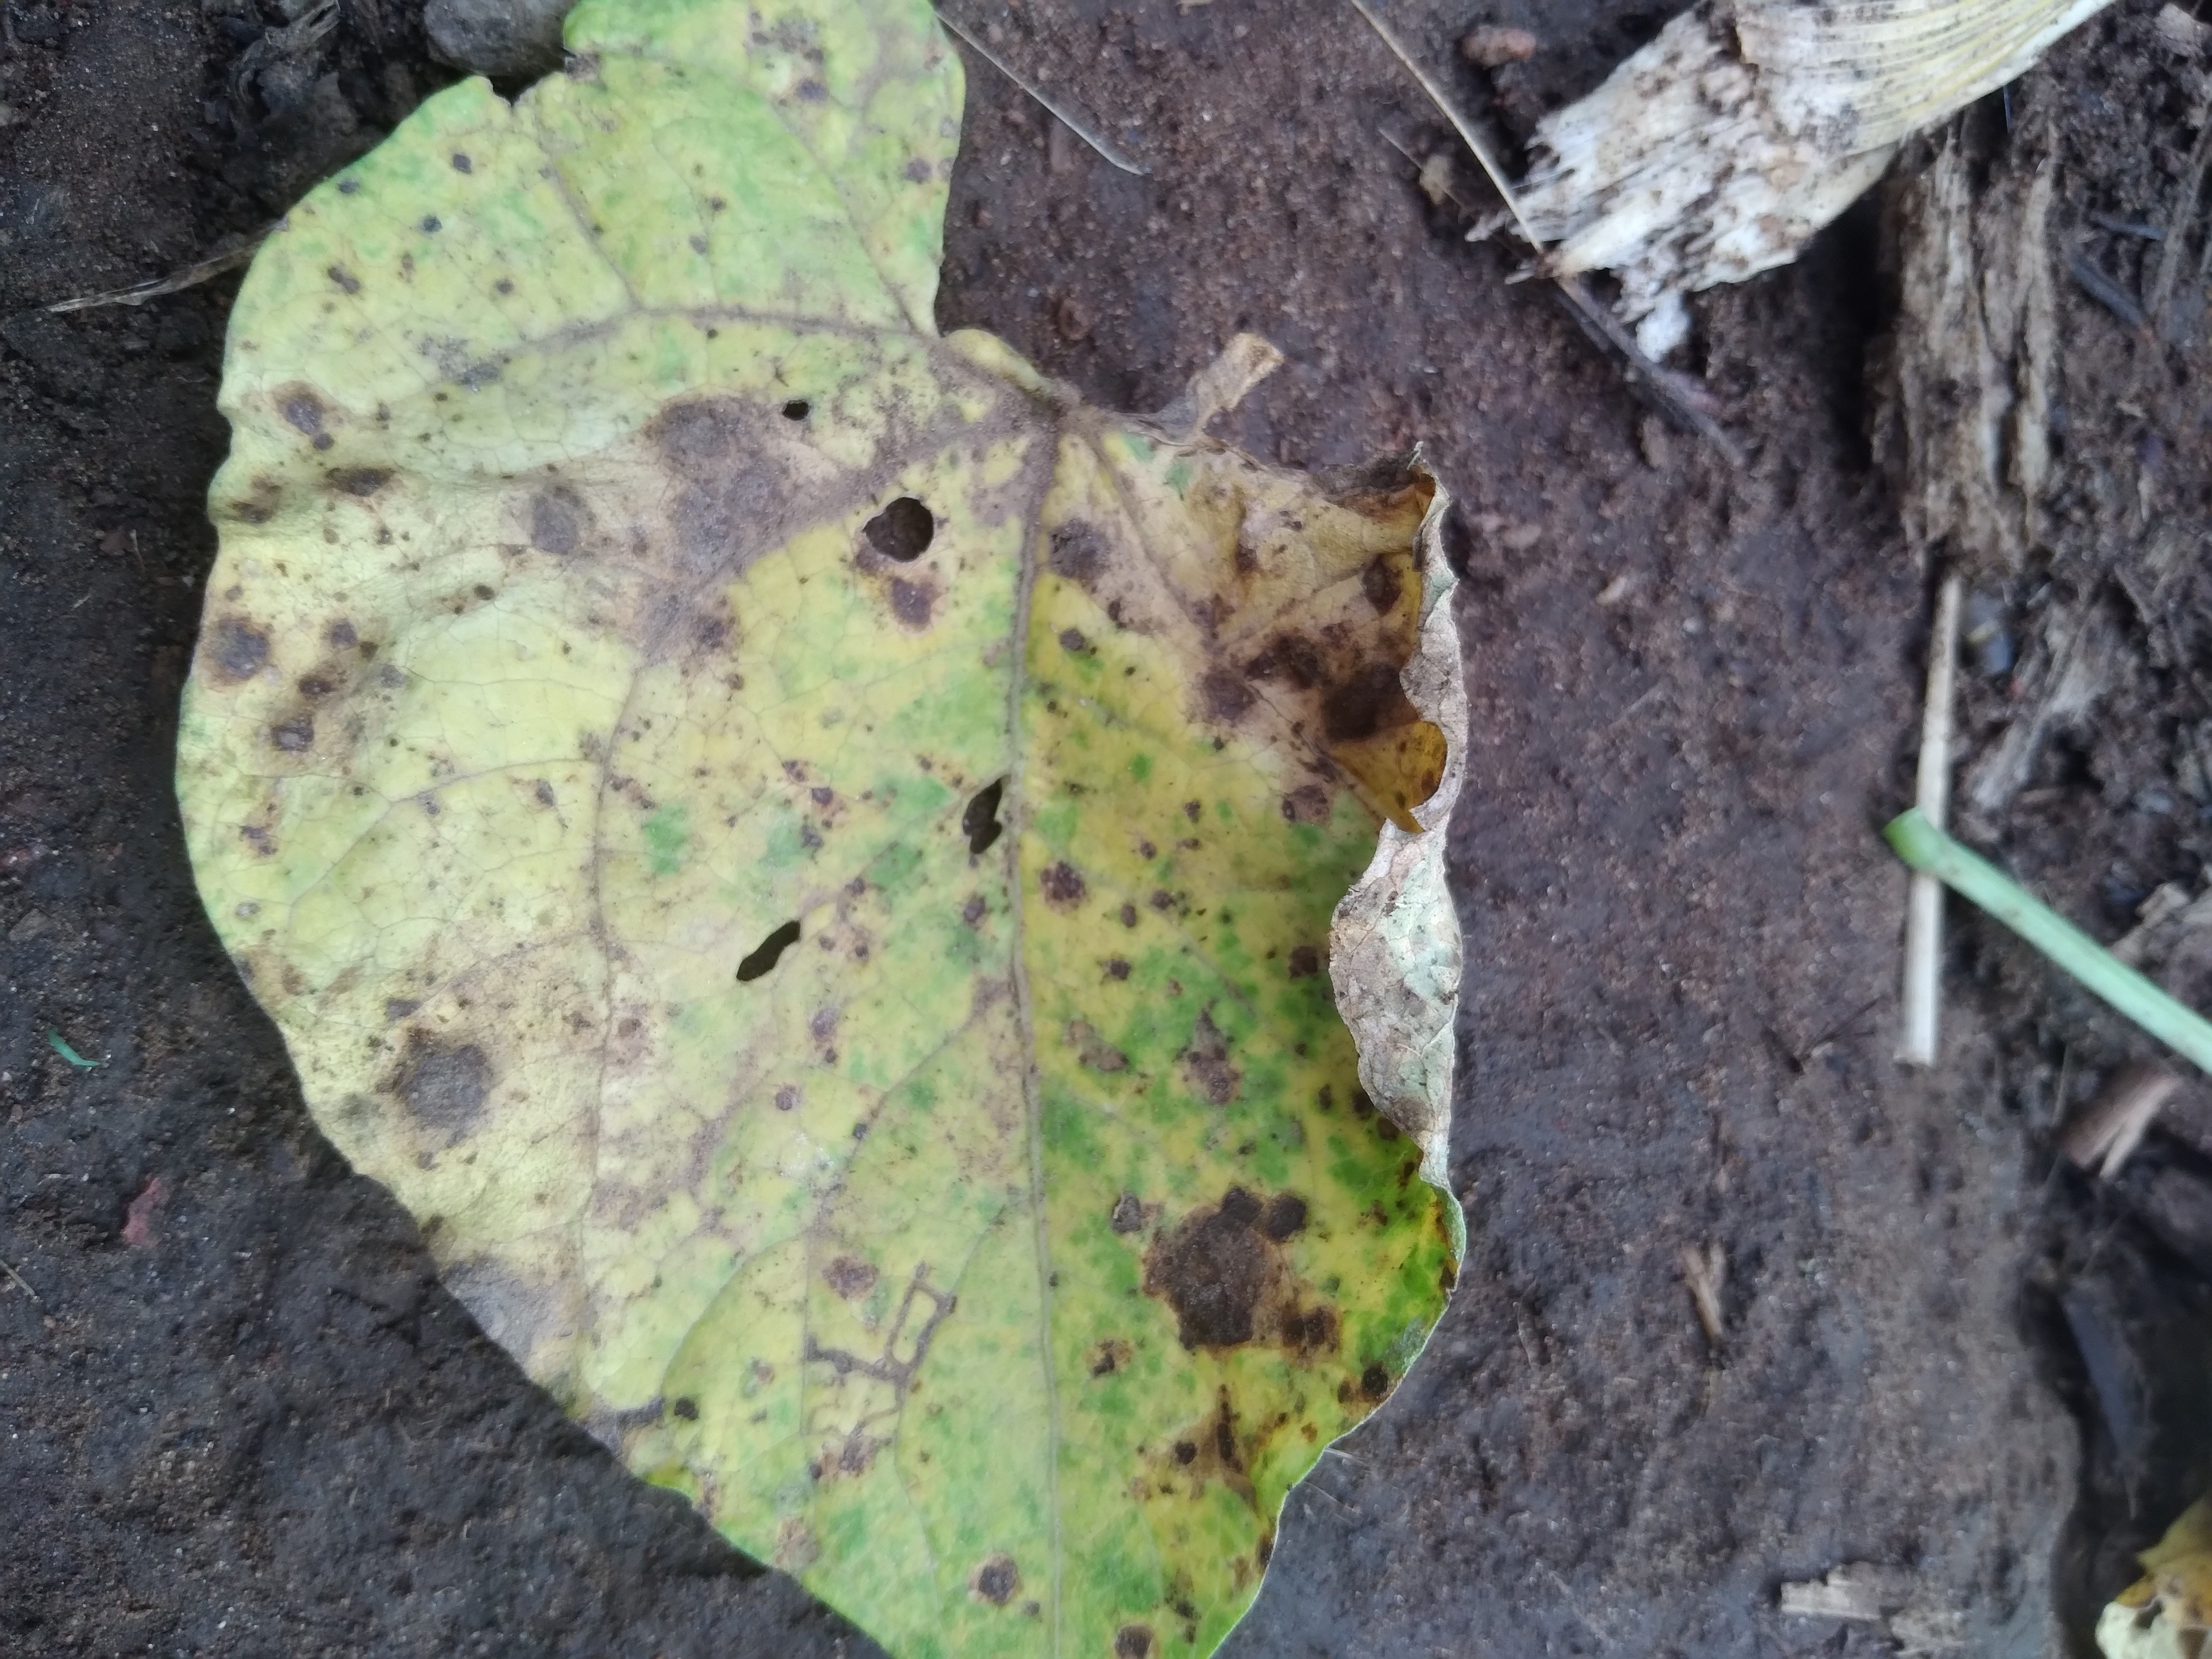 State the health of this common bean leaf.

rust
